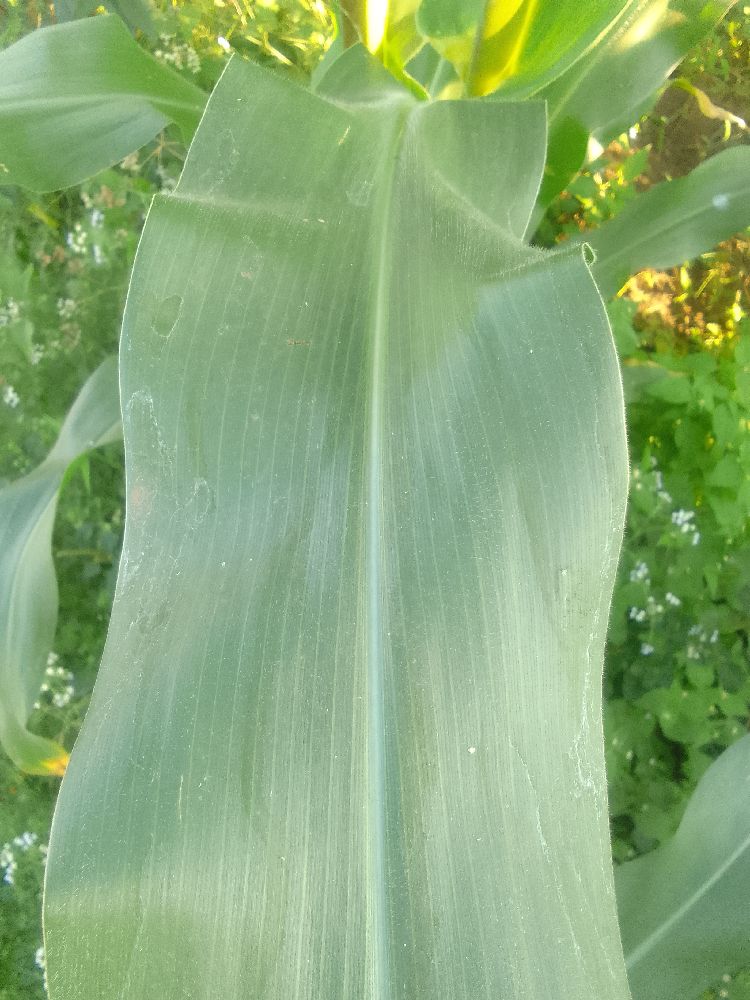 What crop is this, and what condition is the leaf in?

maize, healthy
